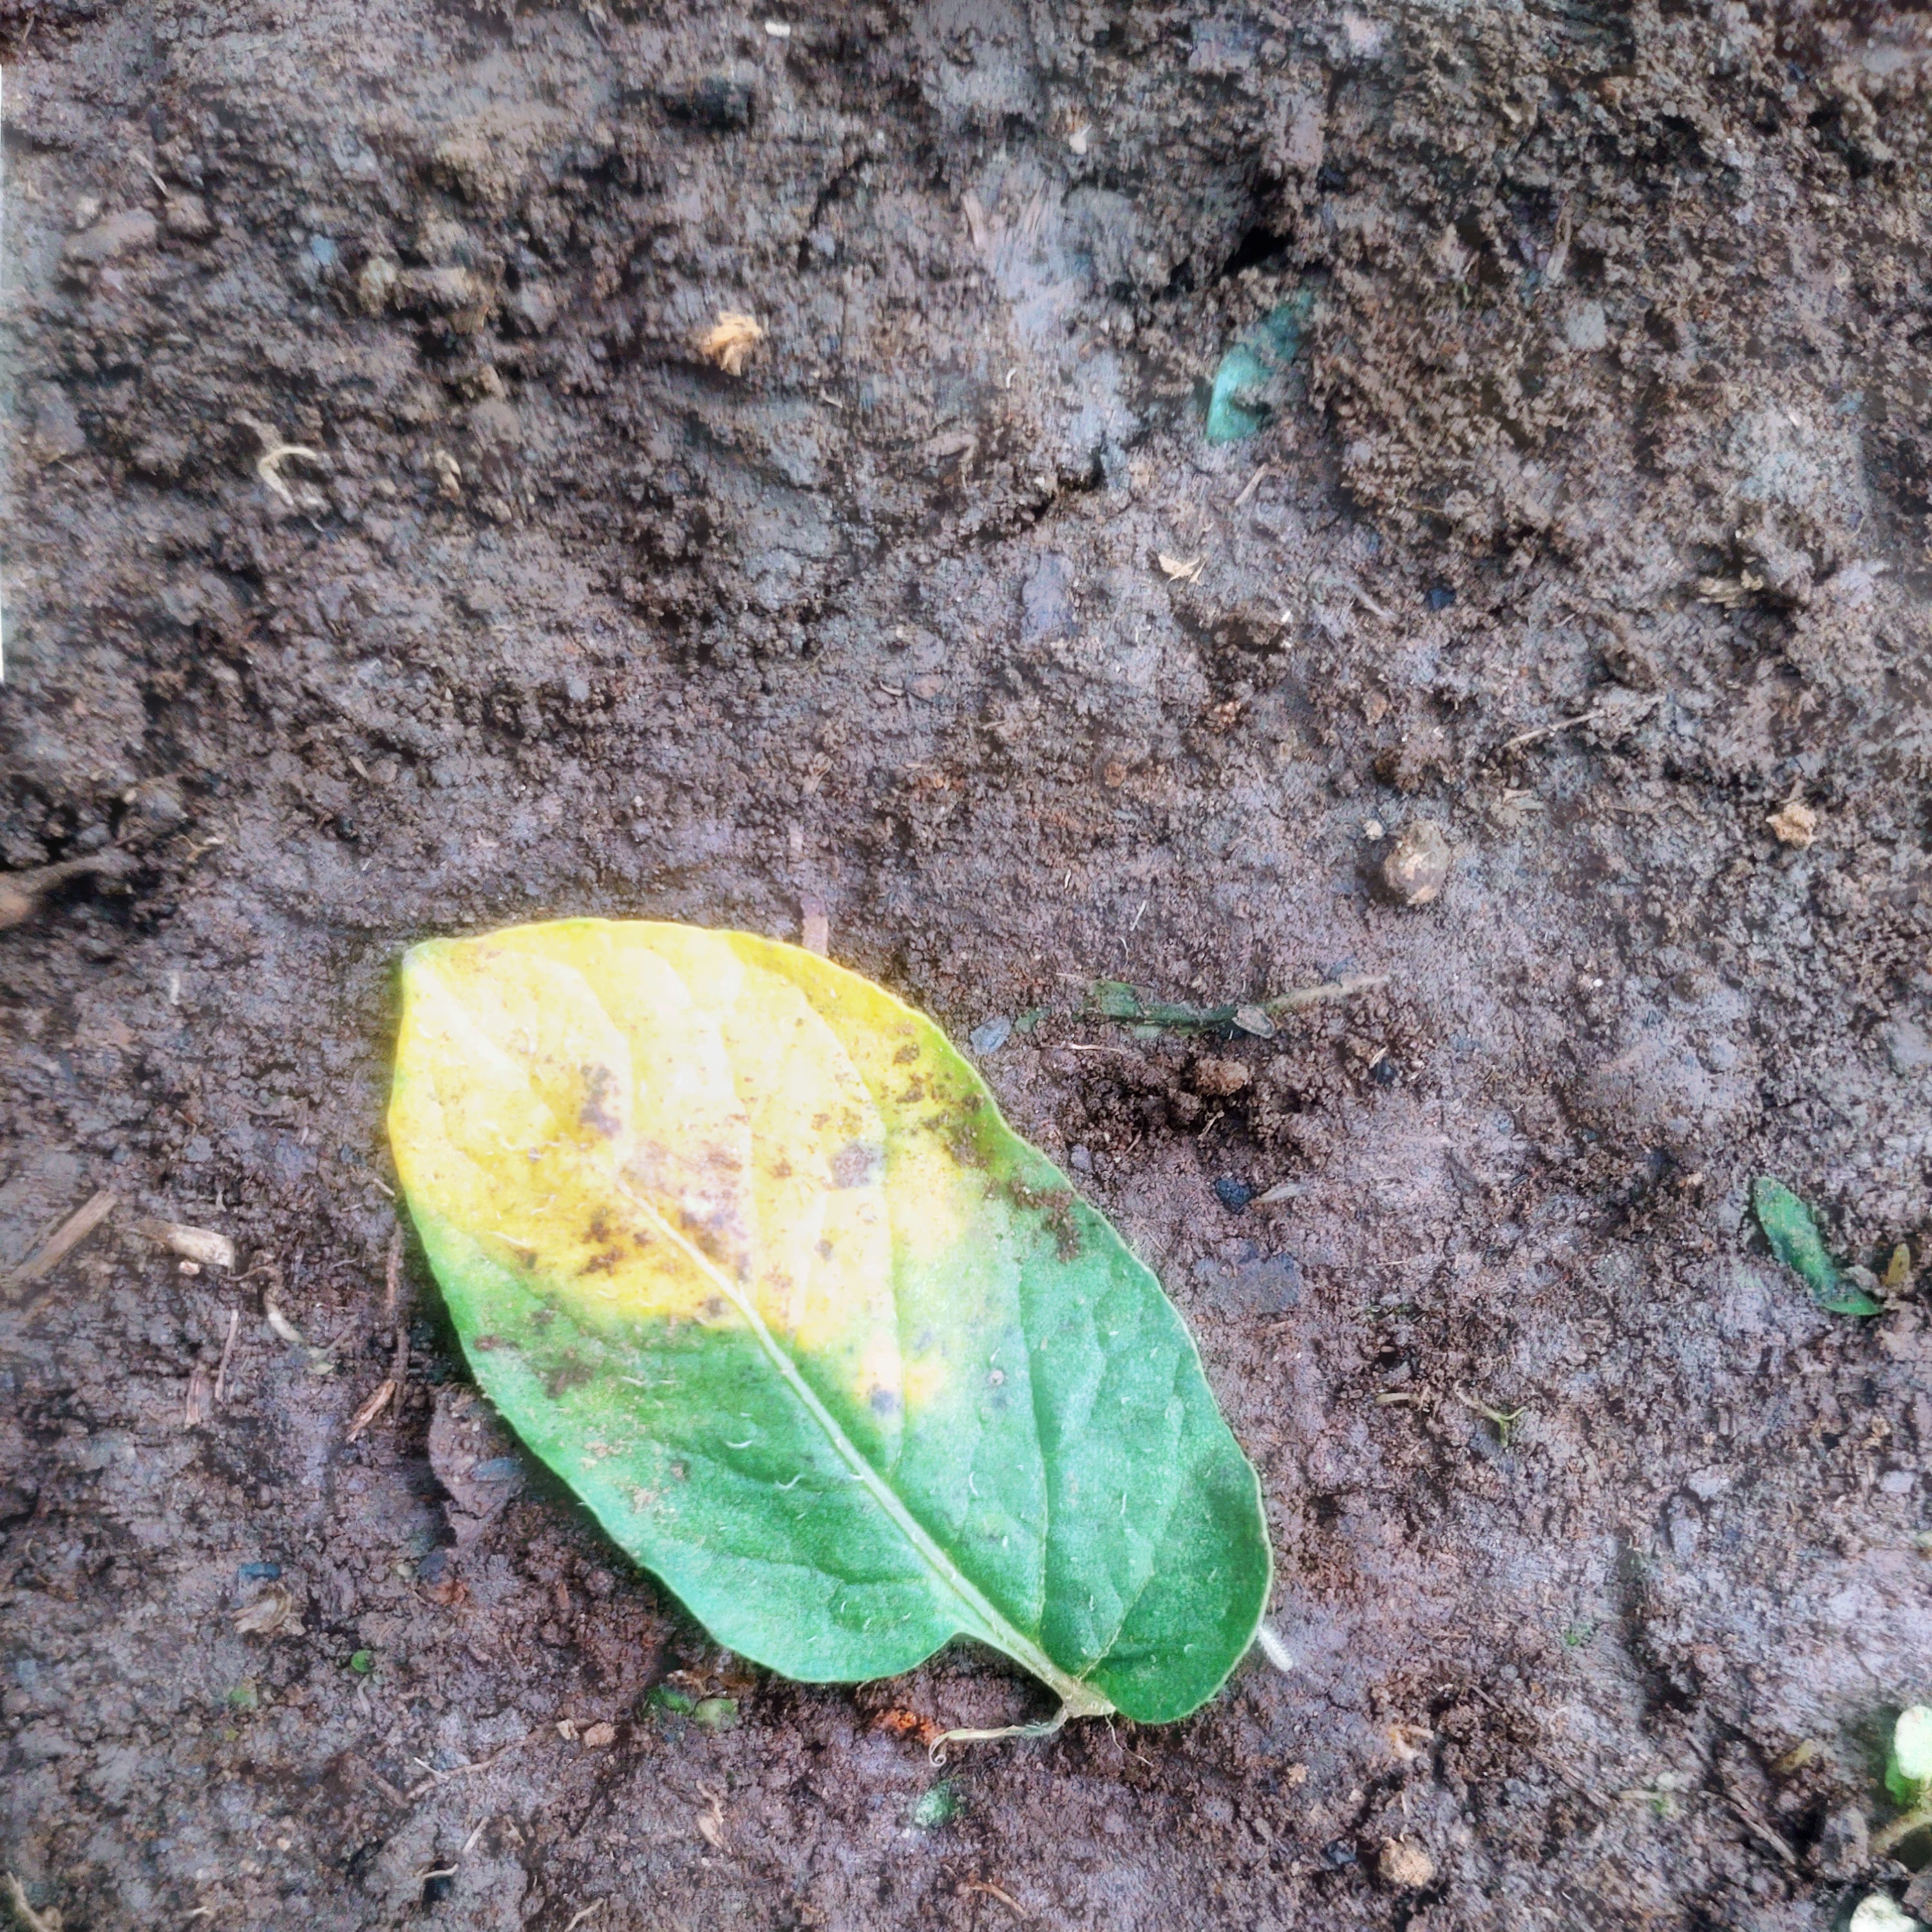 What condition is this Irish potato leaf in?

late blight
